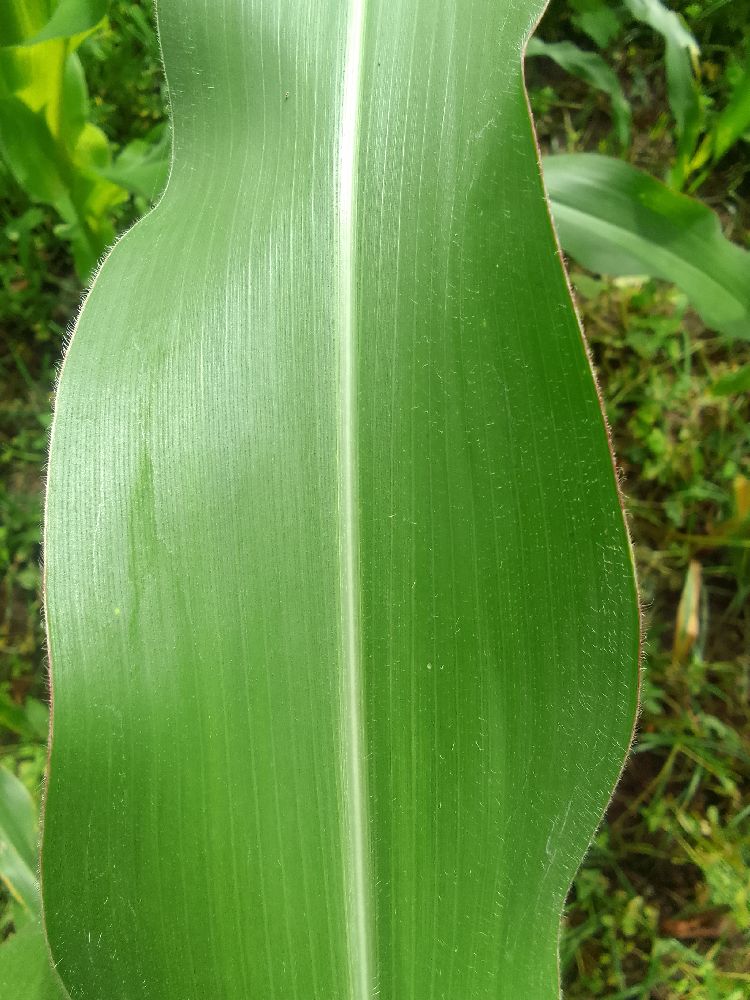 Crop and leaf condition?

maize, healthy
